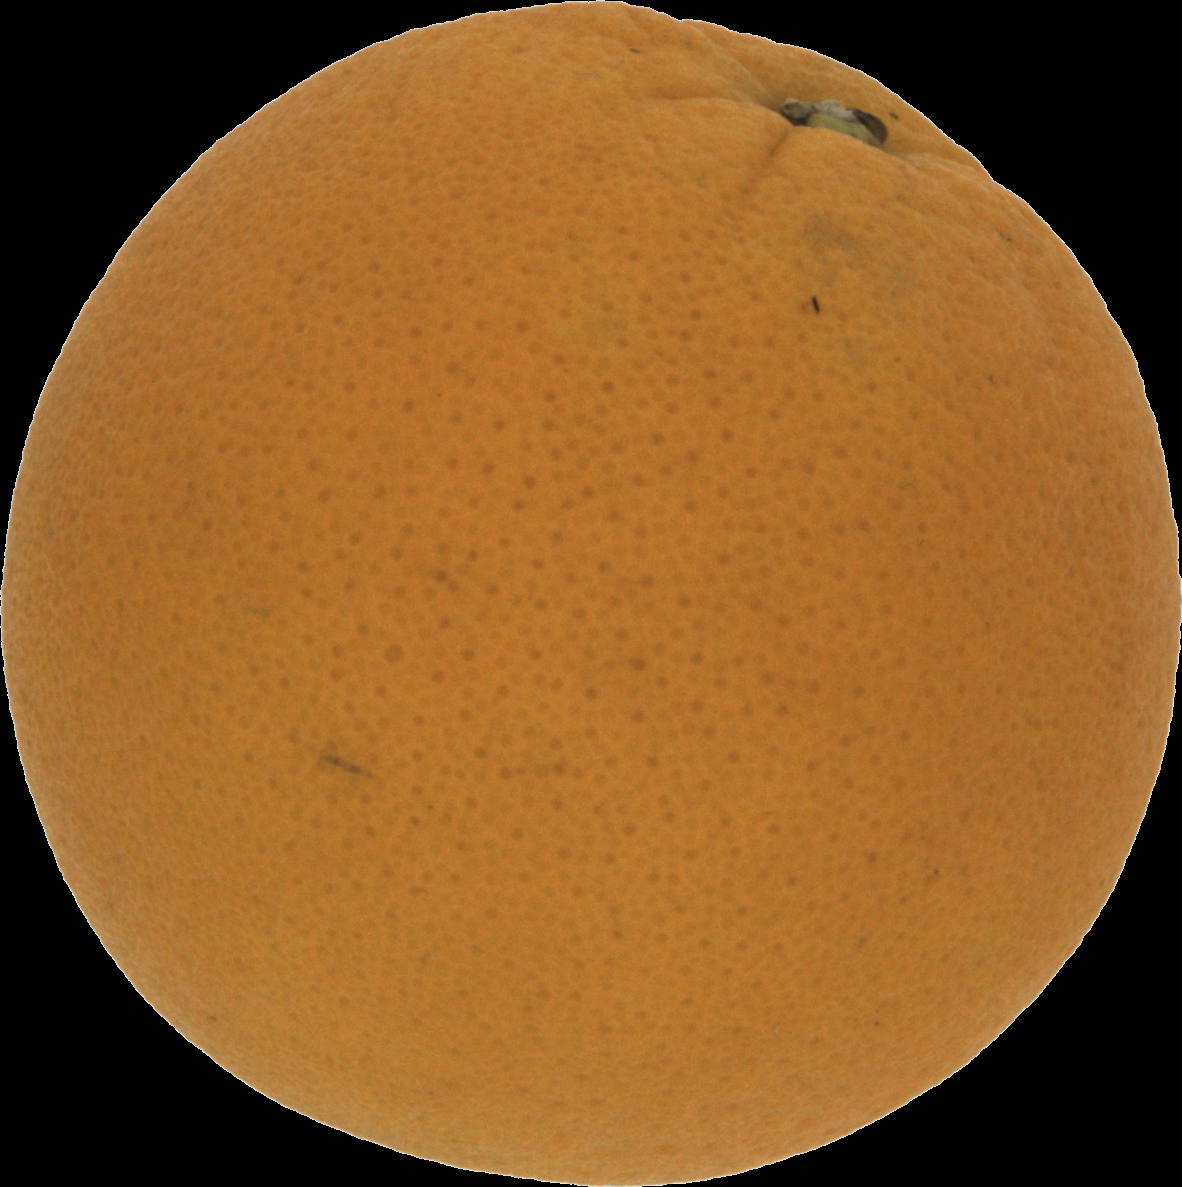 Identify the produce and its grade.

orange, good
